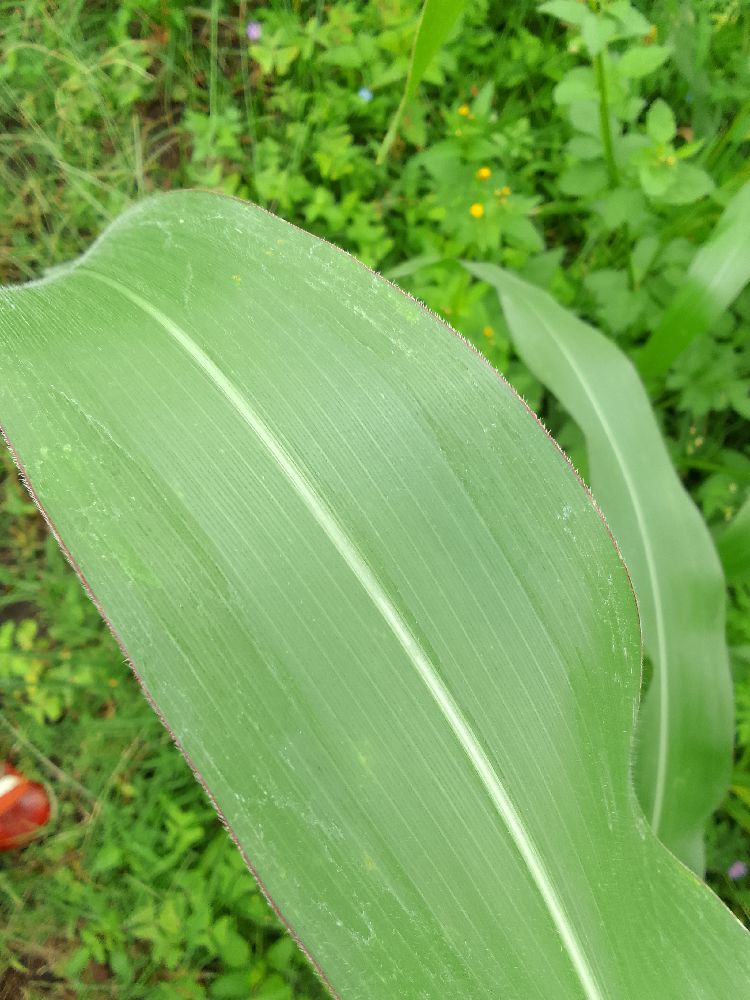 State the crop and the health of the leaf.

maize, healthy
